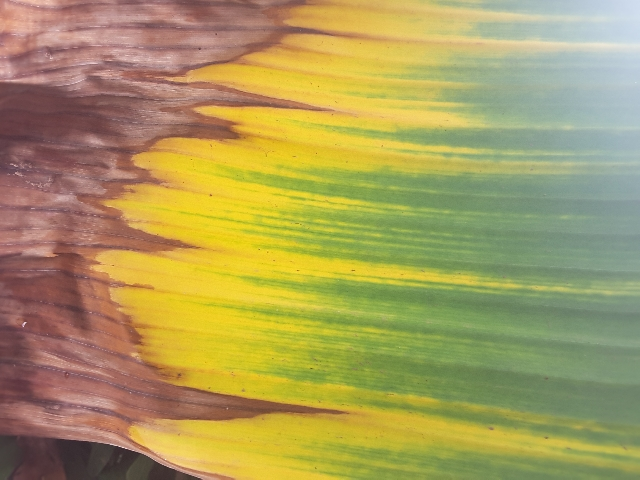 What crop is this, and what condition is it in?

banana, fusarium wilt race 1
